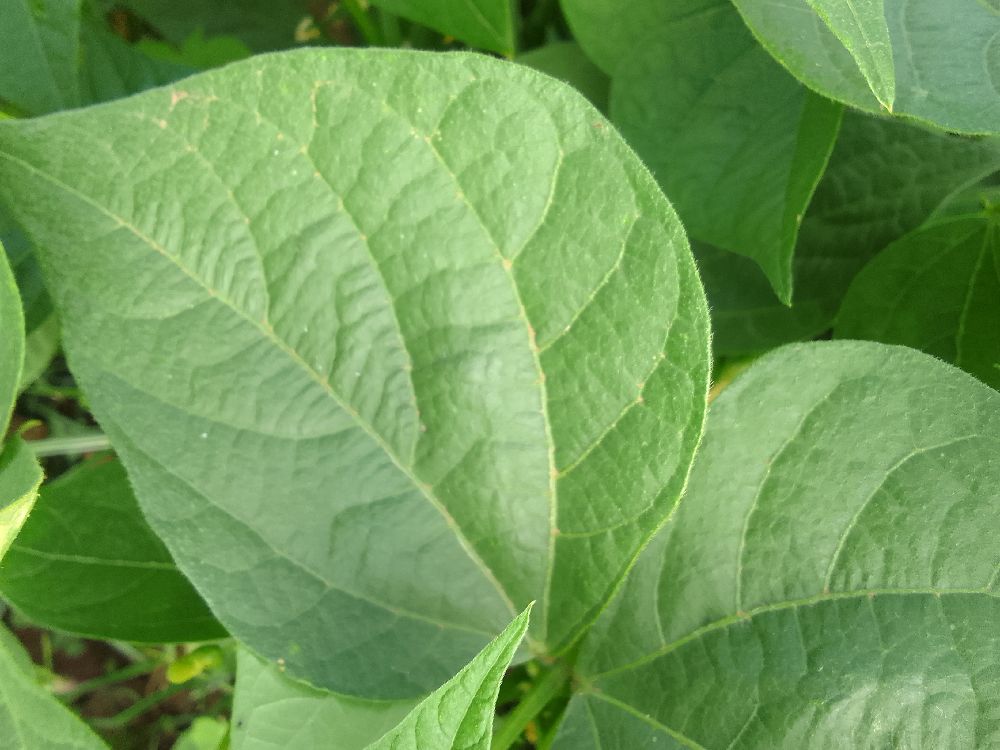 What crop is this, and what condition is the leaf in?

common bean, healthy
